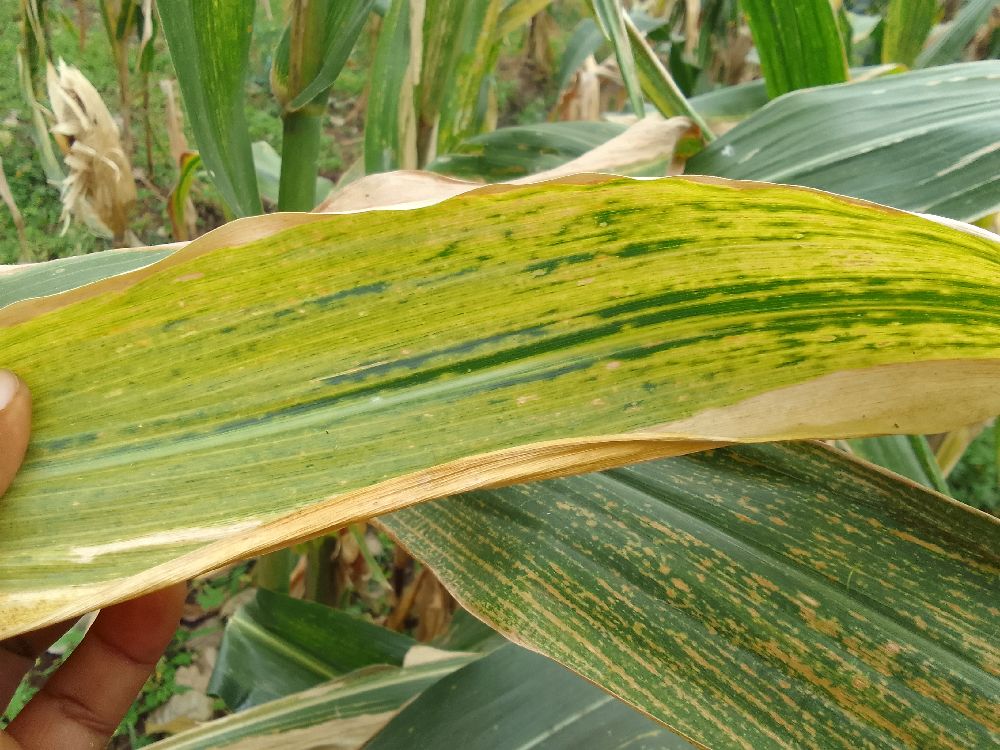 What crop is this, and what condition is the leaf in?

maize, maize lethal necrosis
